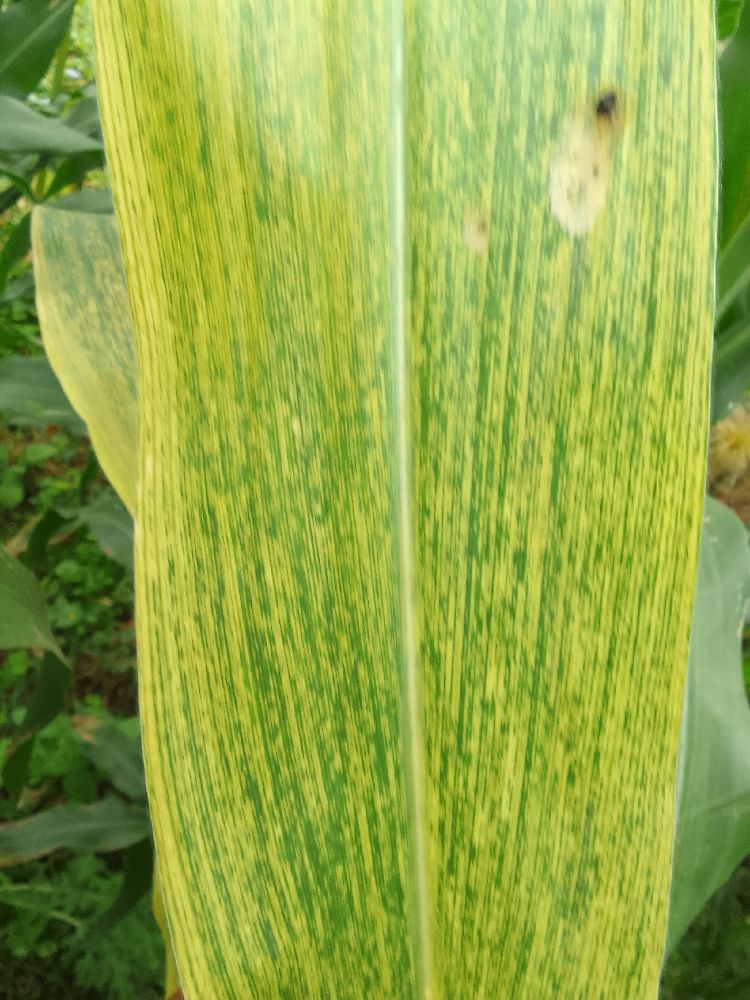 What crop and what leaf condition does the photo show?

maize, maize lethal necrosis
